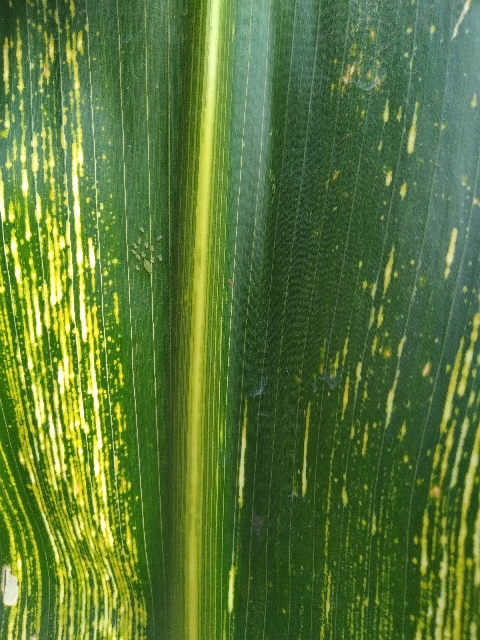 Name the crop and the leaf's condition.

maize, maize streak virus
